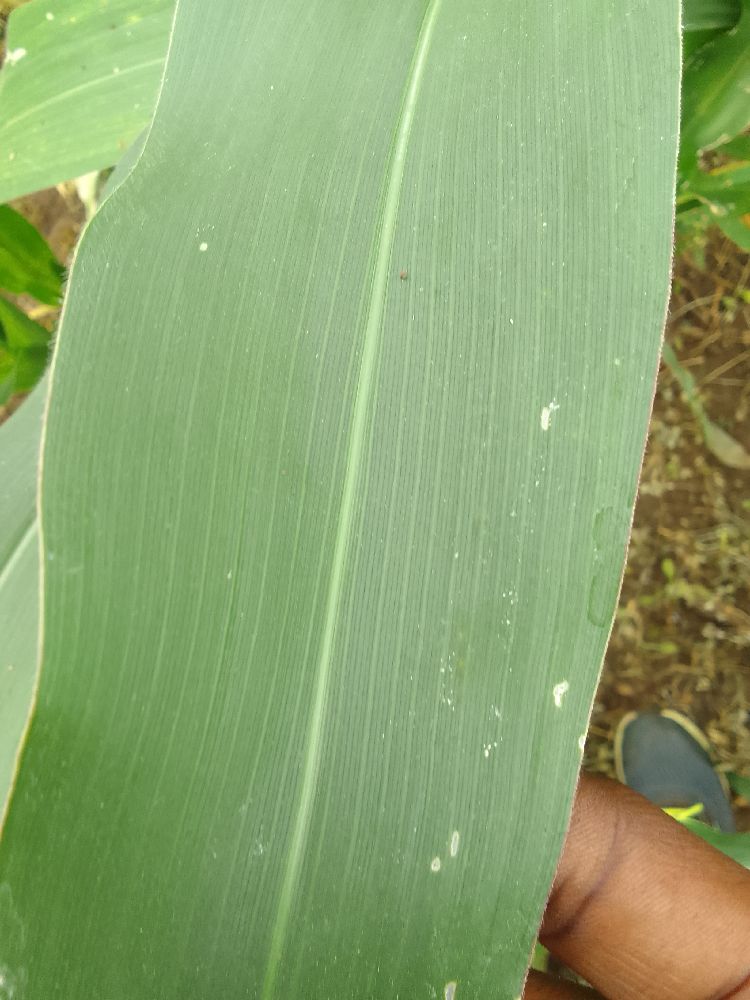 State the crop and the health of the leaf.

maize, healthy
